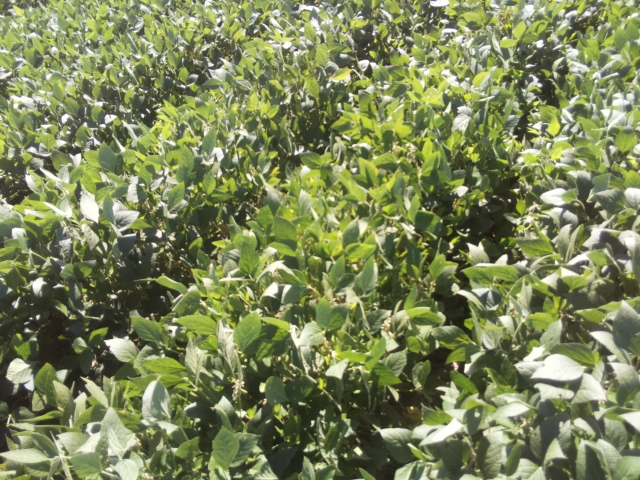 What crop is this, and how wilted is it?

soybean, slight leaflet or petiole turgor loss in upper canopy
